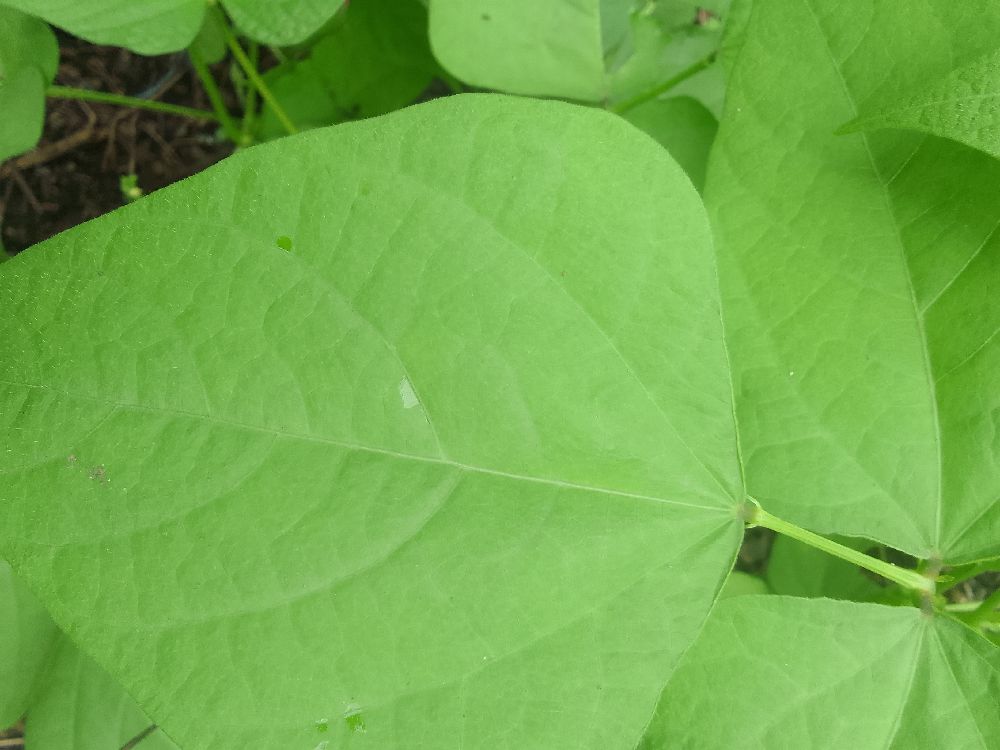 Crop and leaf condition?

common bean, healthy
